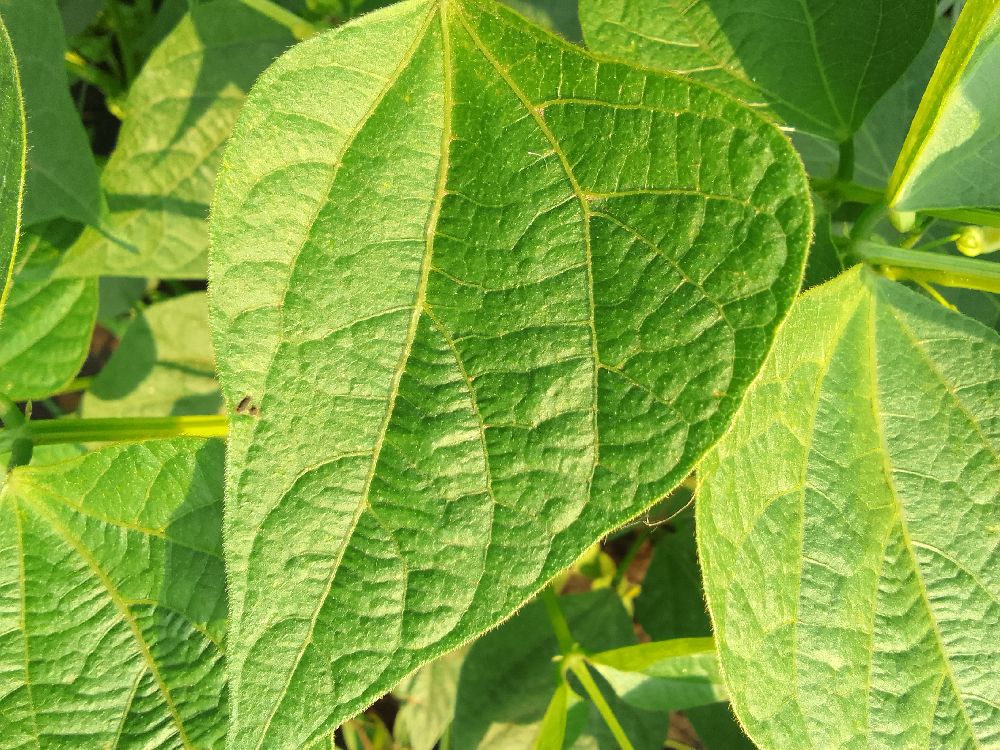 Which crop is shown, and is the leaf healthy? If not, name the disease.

common bean, healthy
